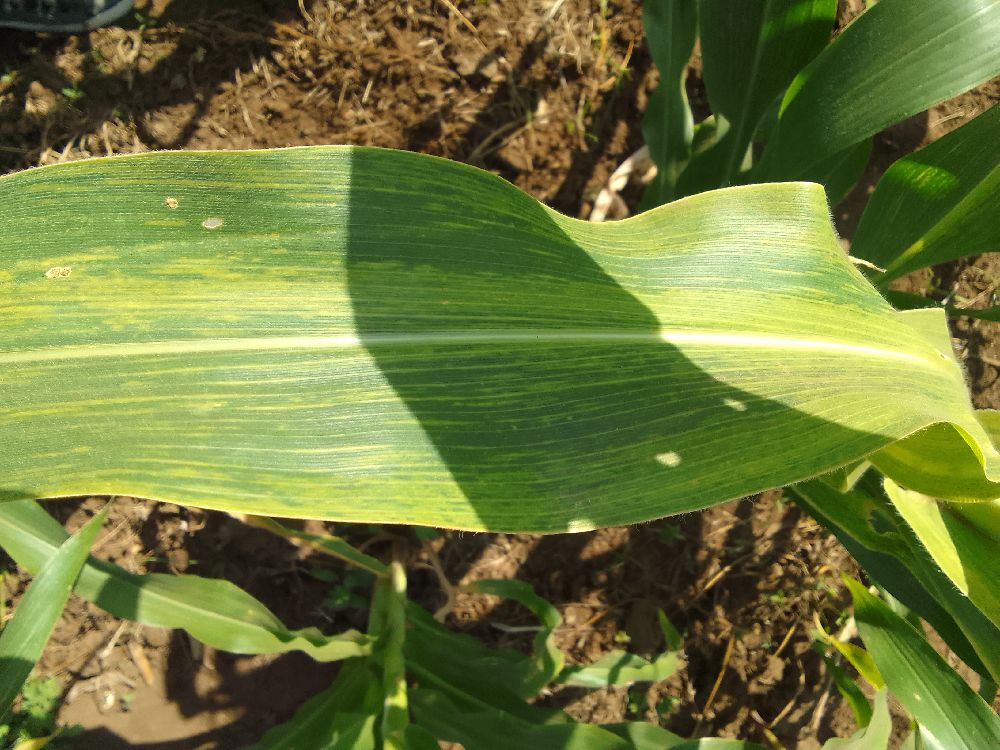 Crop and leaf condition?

maize, maize lethal necrosis
